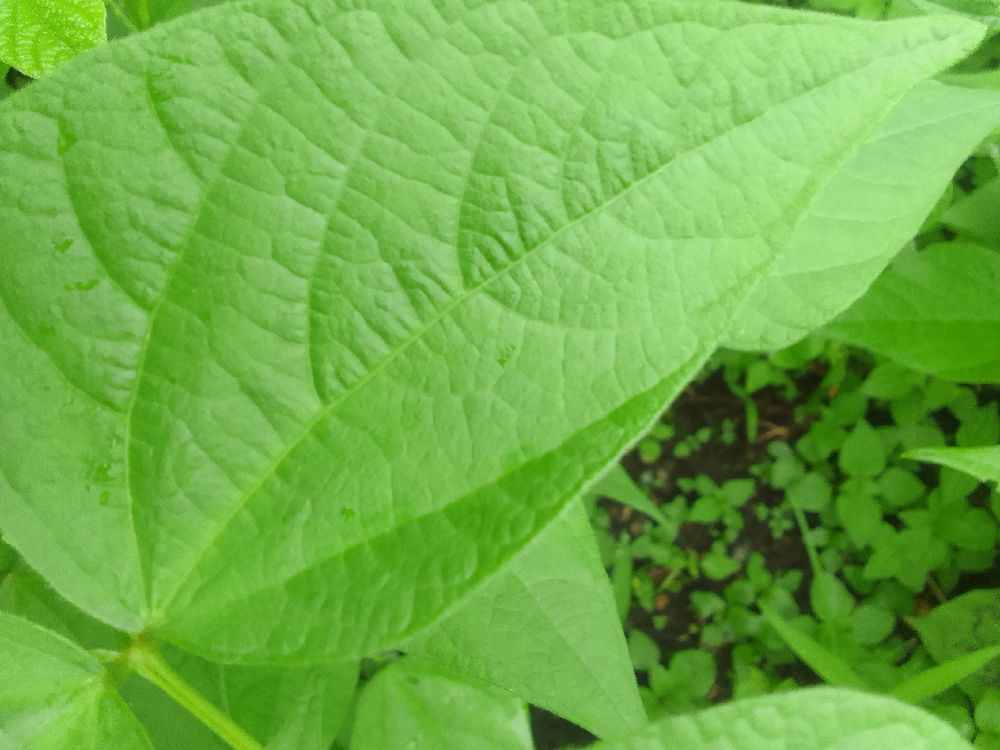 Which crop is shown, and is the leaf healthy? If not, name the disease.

common bean, healthy
